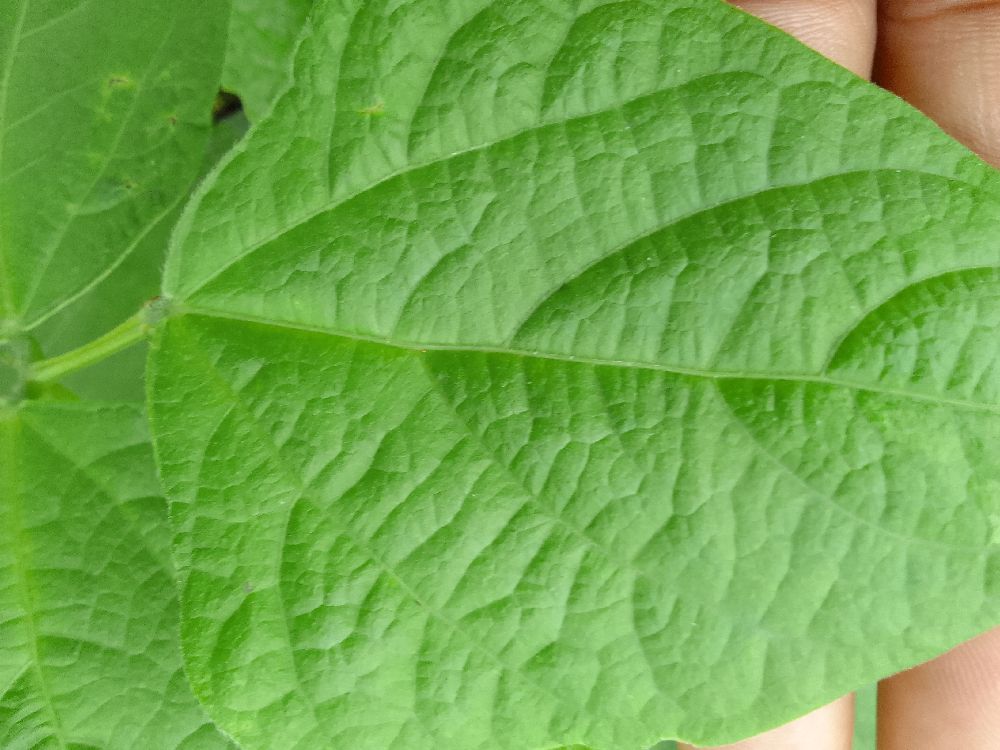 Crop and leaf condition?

common bean, healthy
